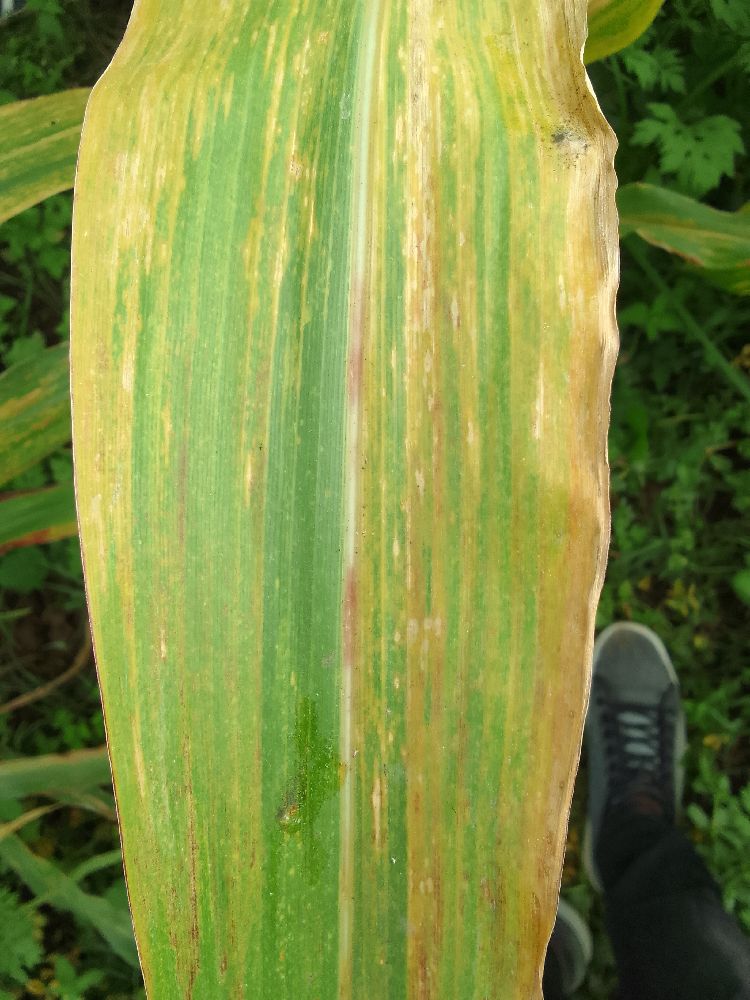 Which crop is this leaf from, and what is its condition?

maize, maize lethal necrosis
